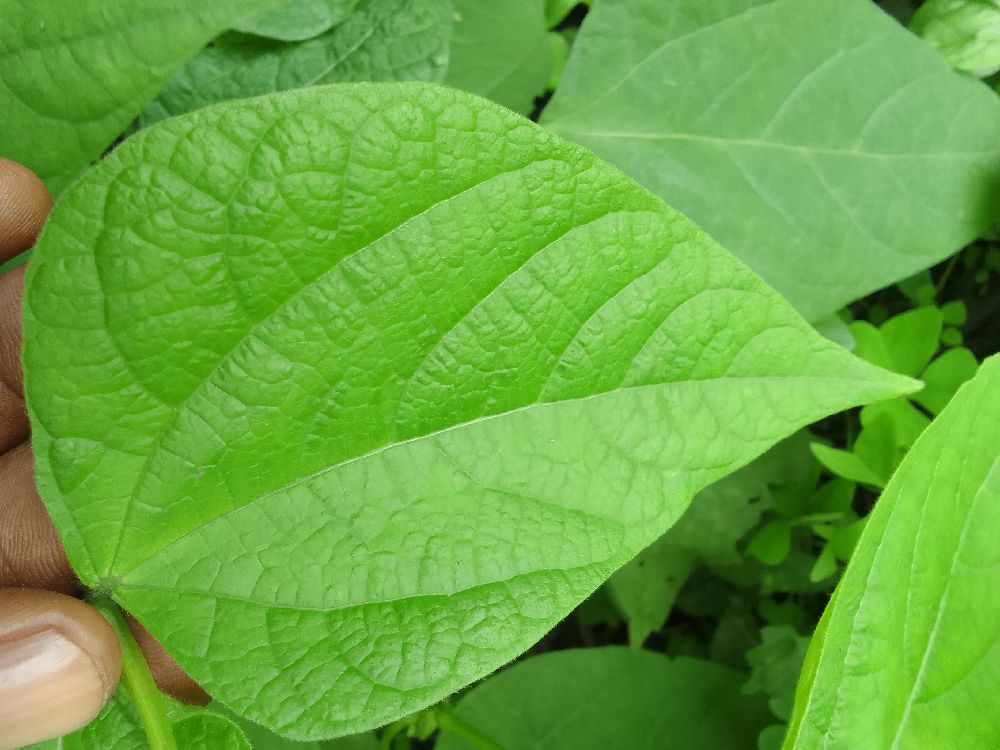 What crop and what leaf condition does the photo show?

common bean, healthy
